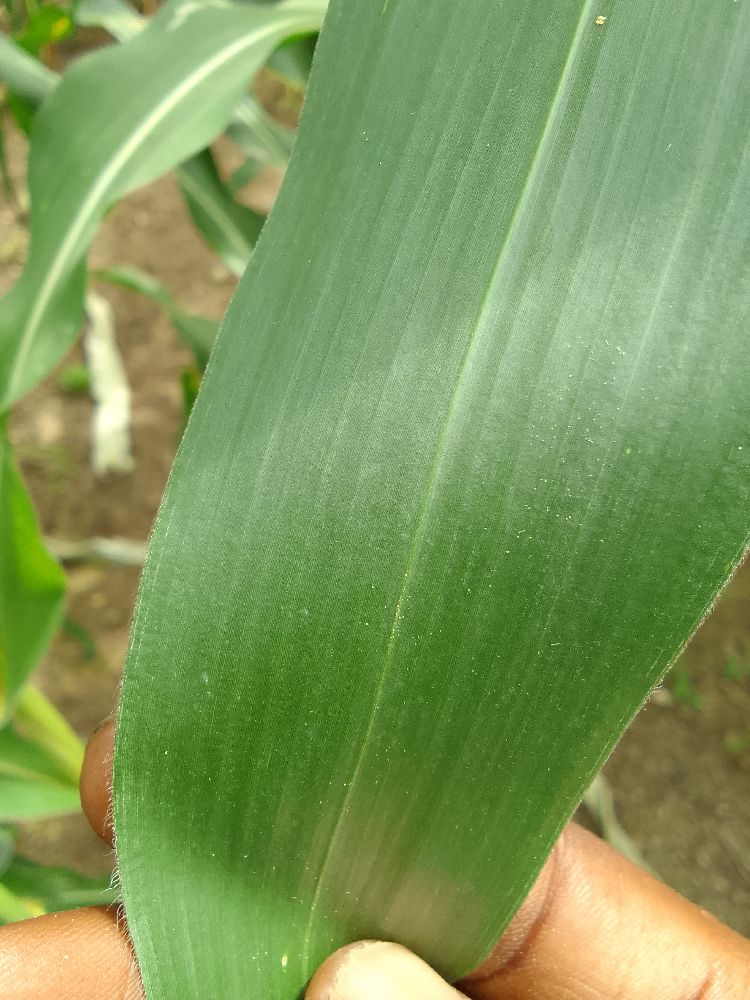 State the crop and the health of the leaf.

maize, healthy
